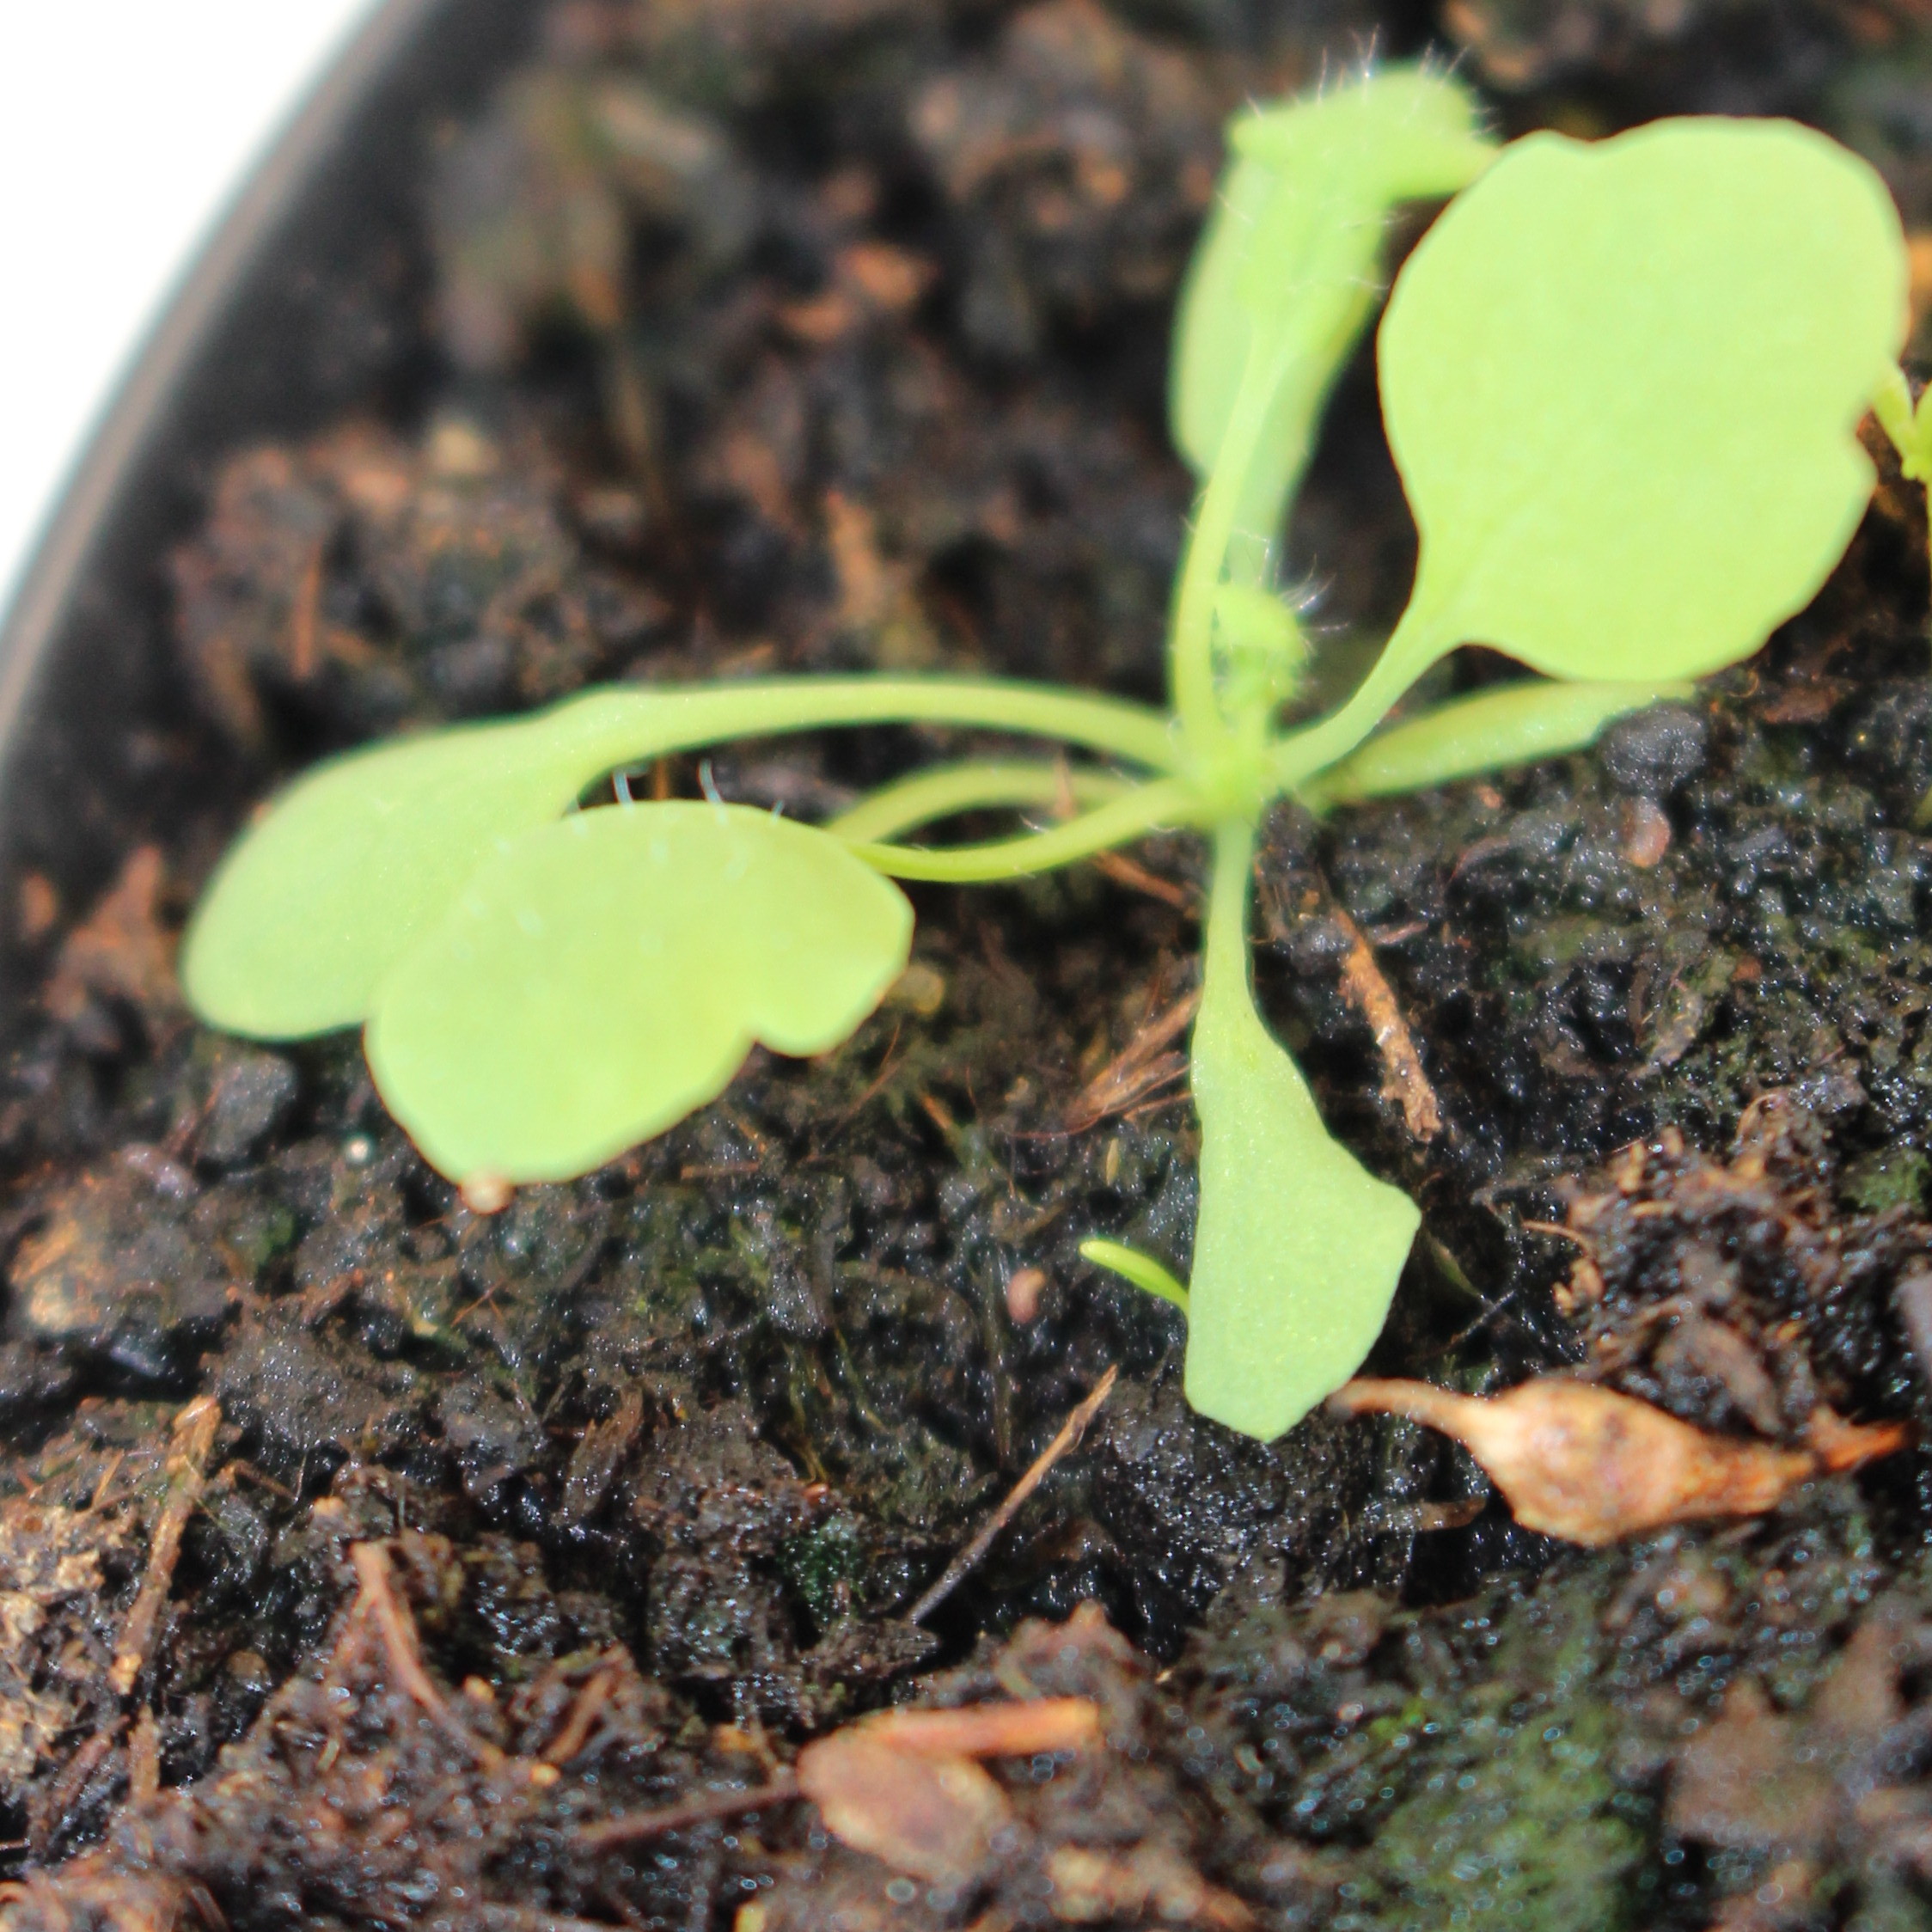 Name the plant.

Papaver rhoeas
